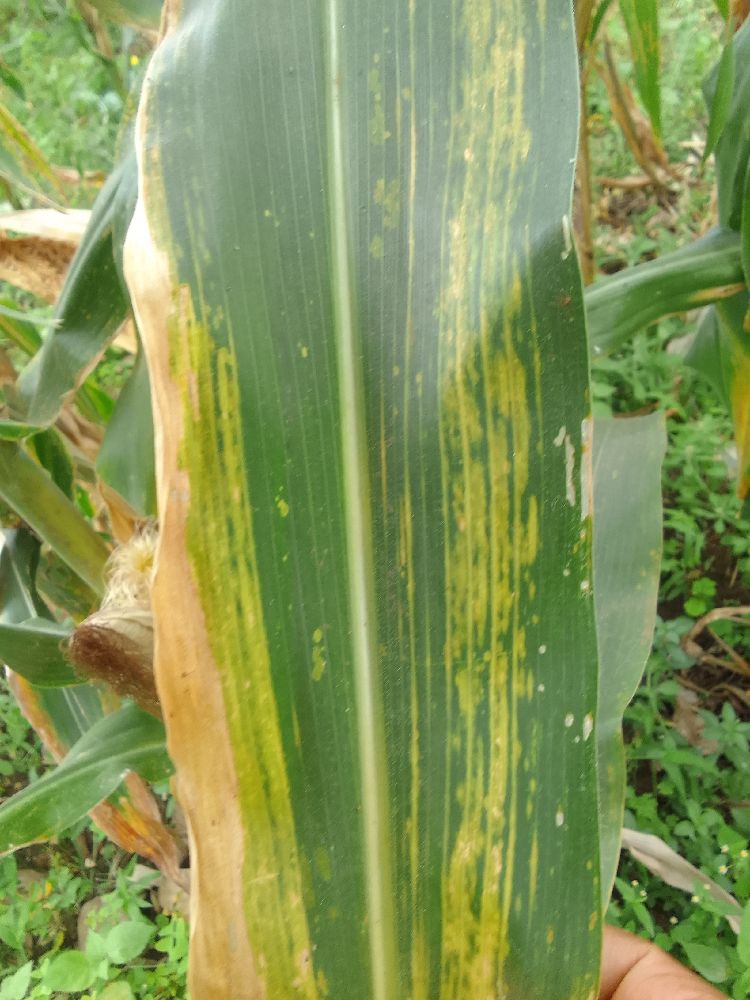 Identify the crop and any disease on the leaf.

maize, maize lethal necrosis
